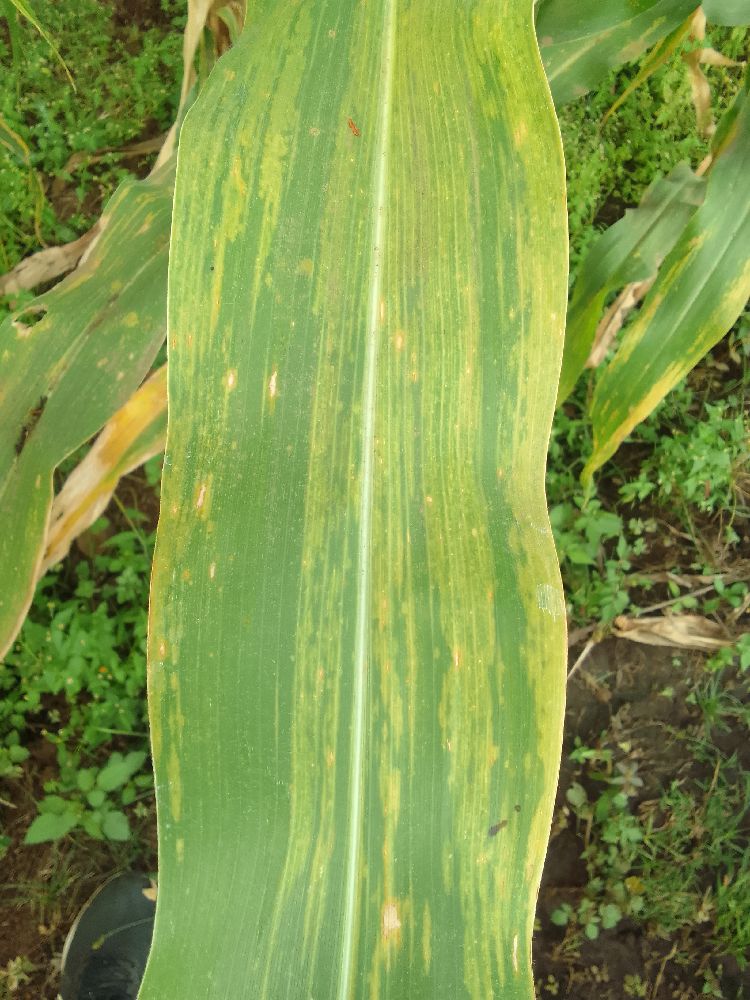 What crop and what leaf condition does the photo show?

maize, maize lethal necrosis
